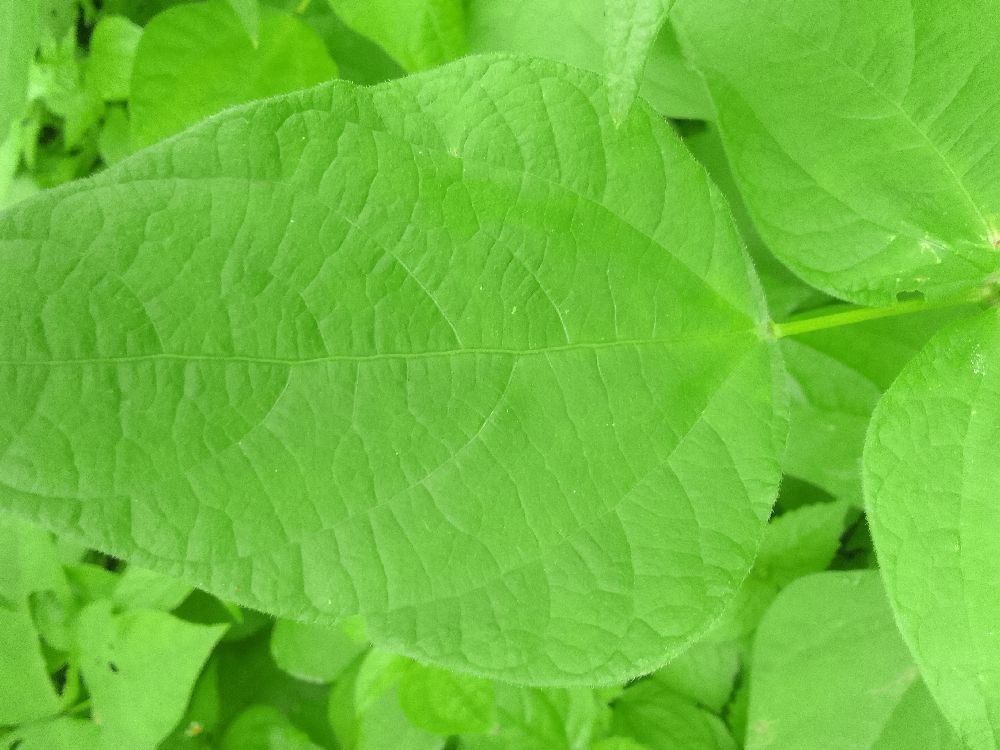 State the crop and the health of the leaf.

common bean, healthy
